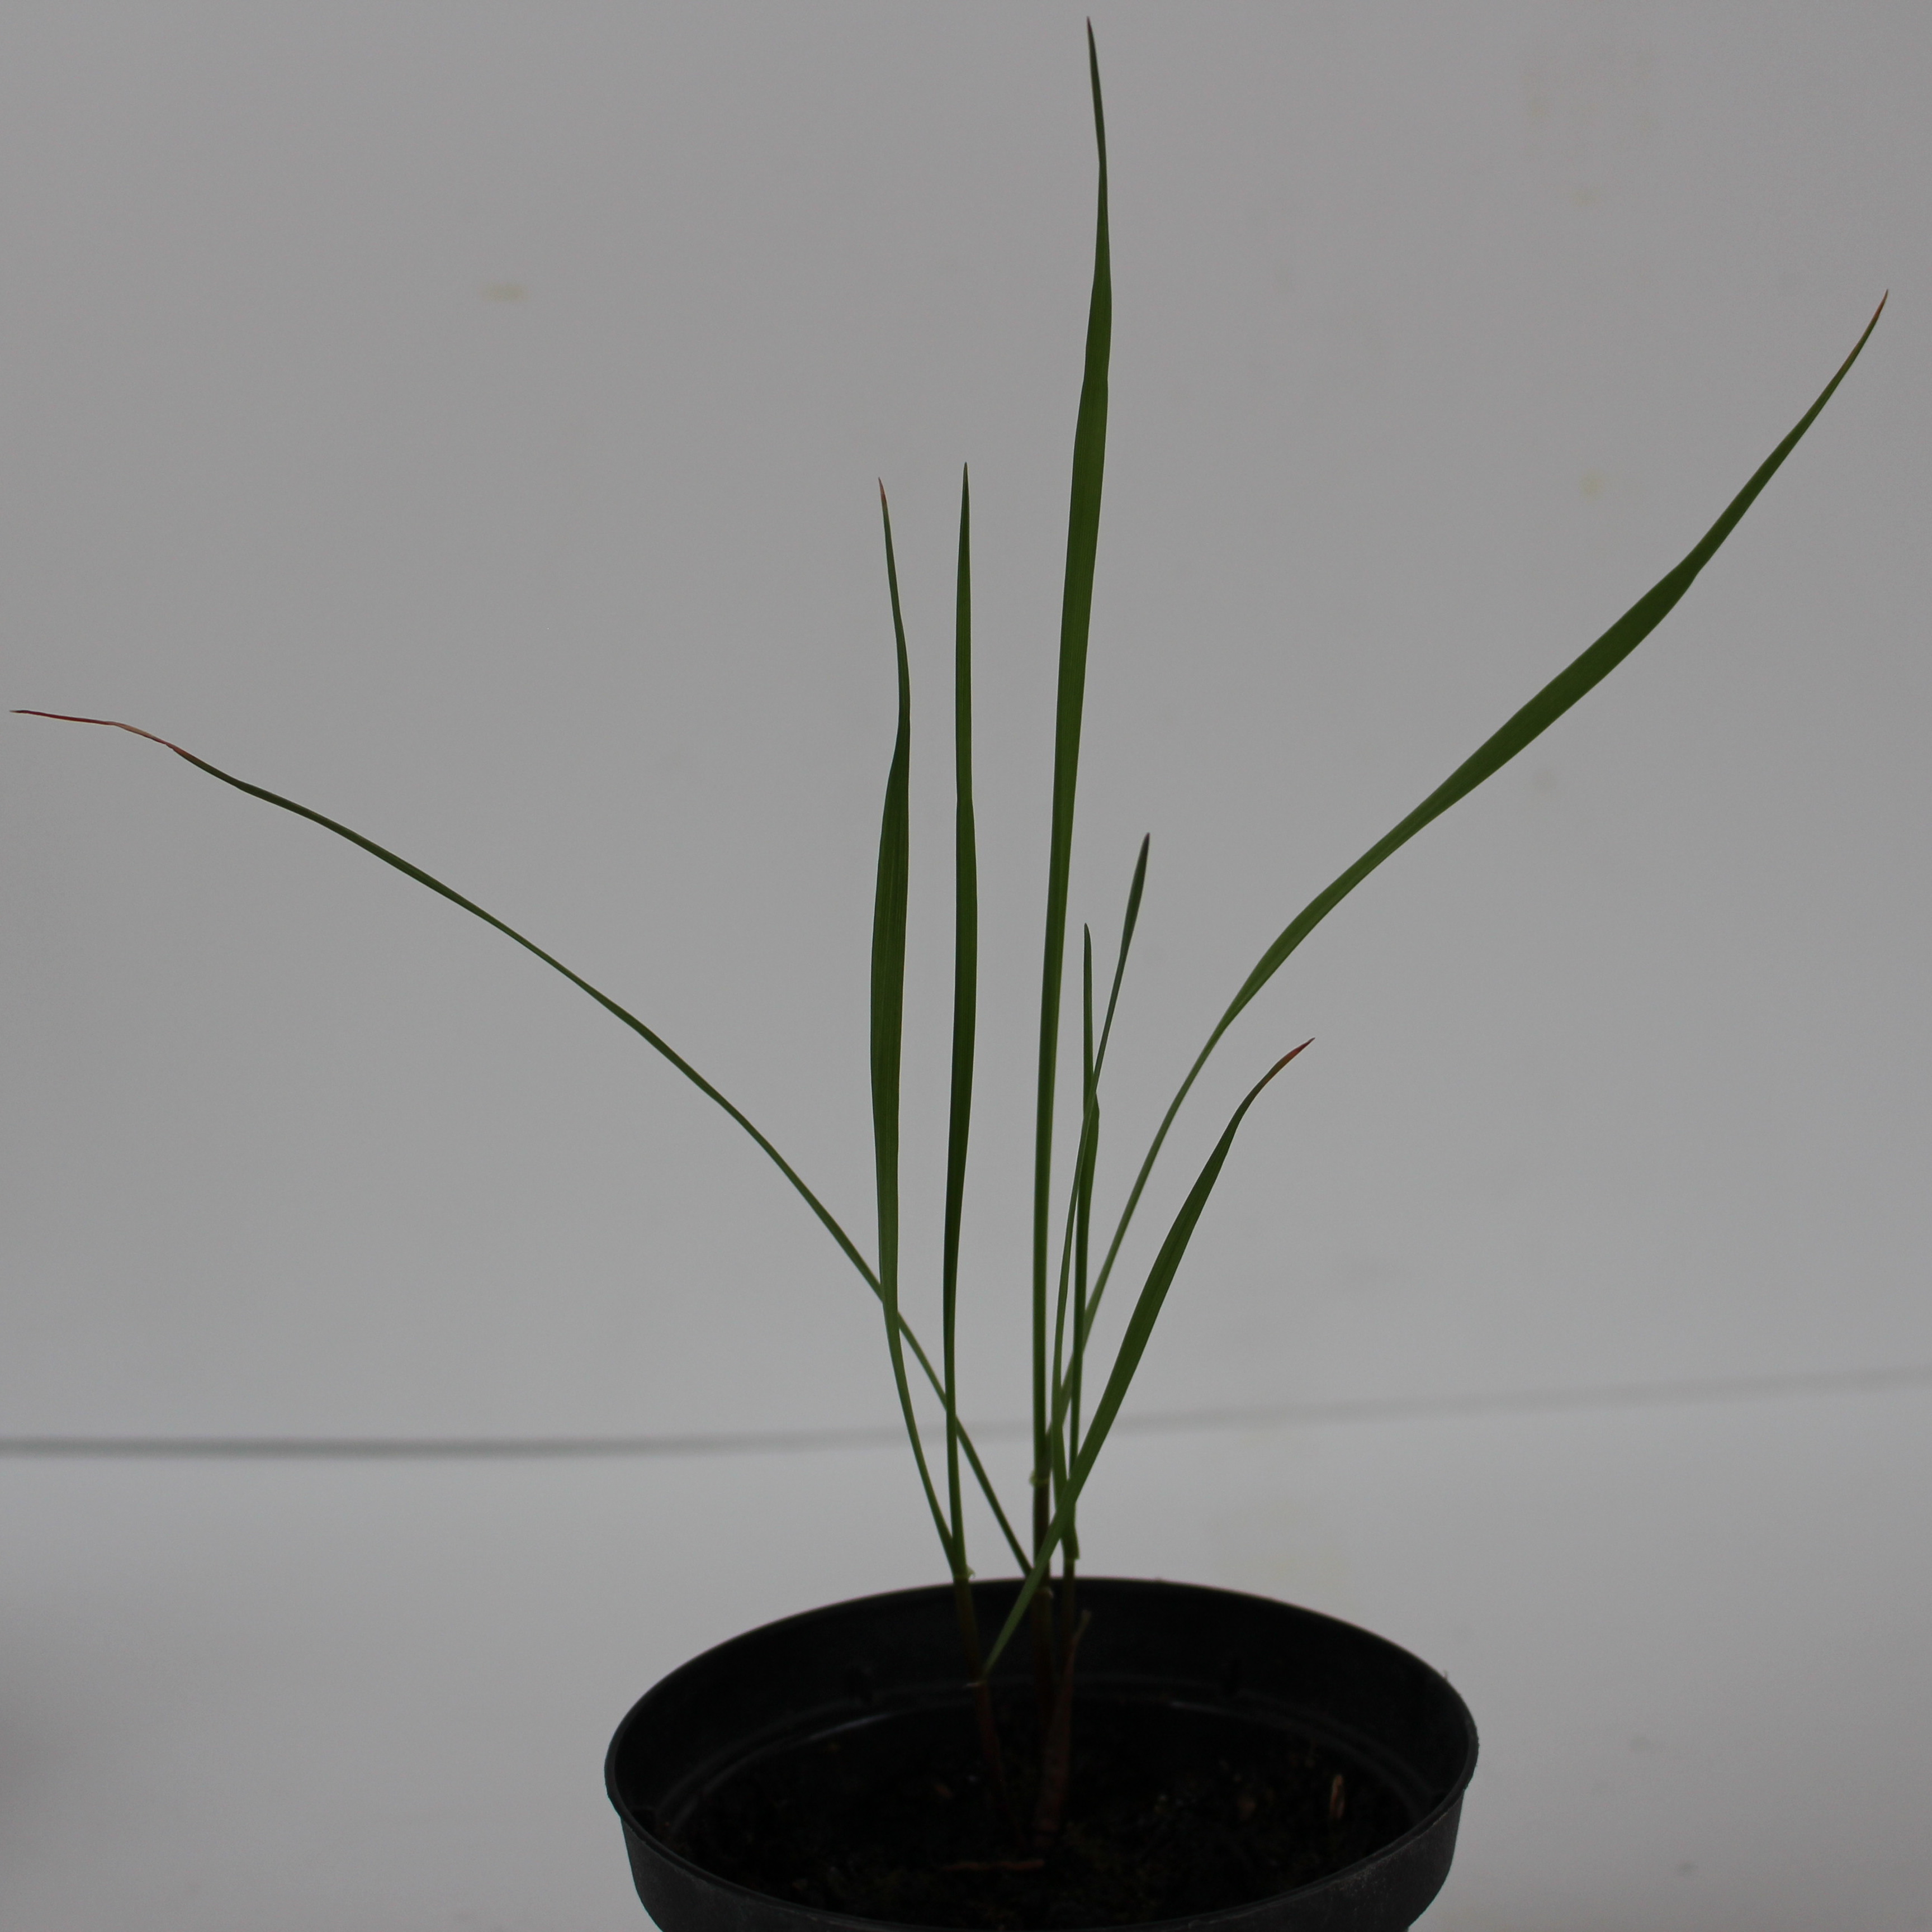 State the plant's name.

Lolium multiflorum
